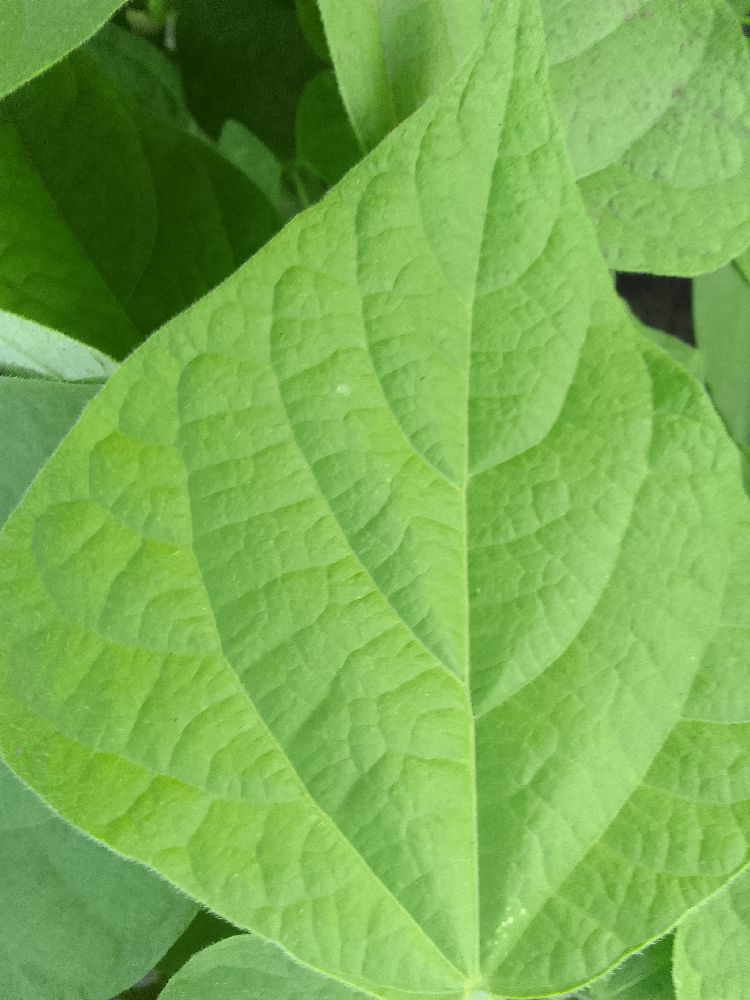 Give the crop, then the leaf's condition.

common bean, healthy
